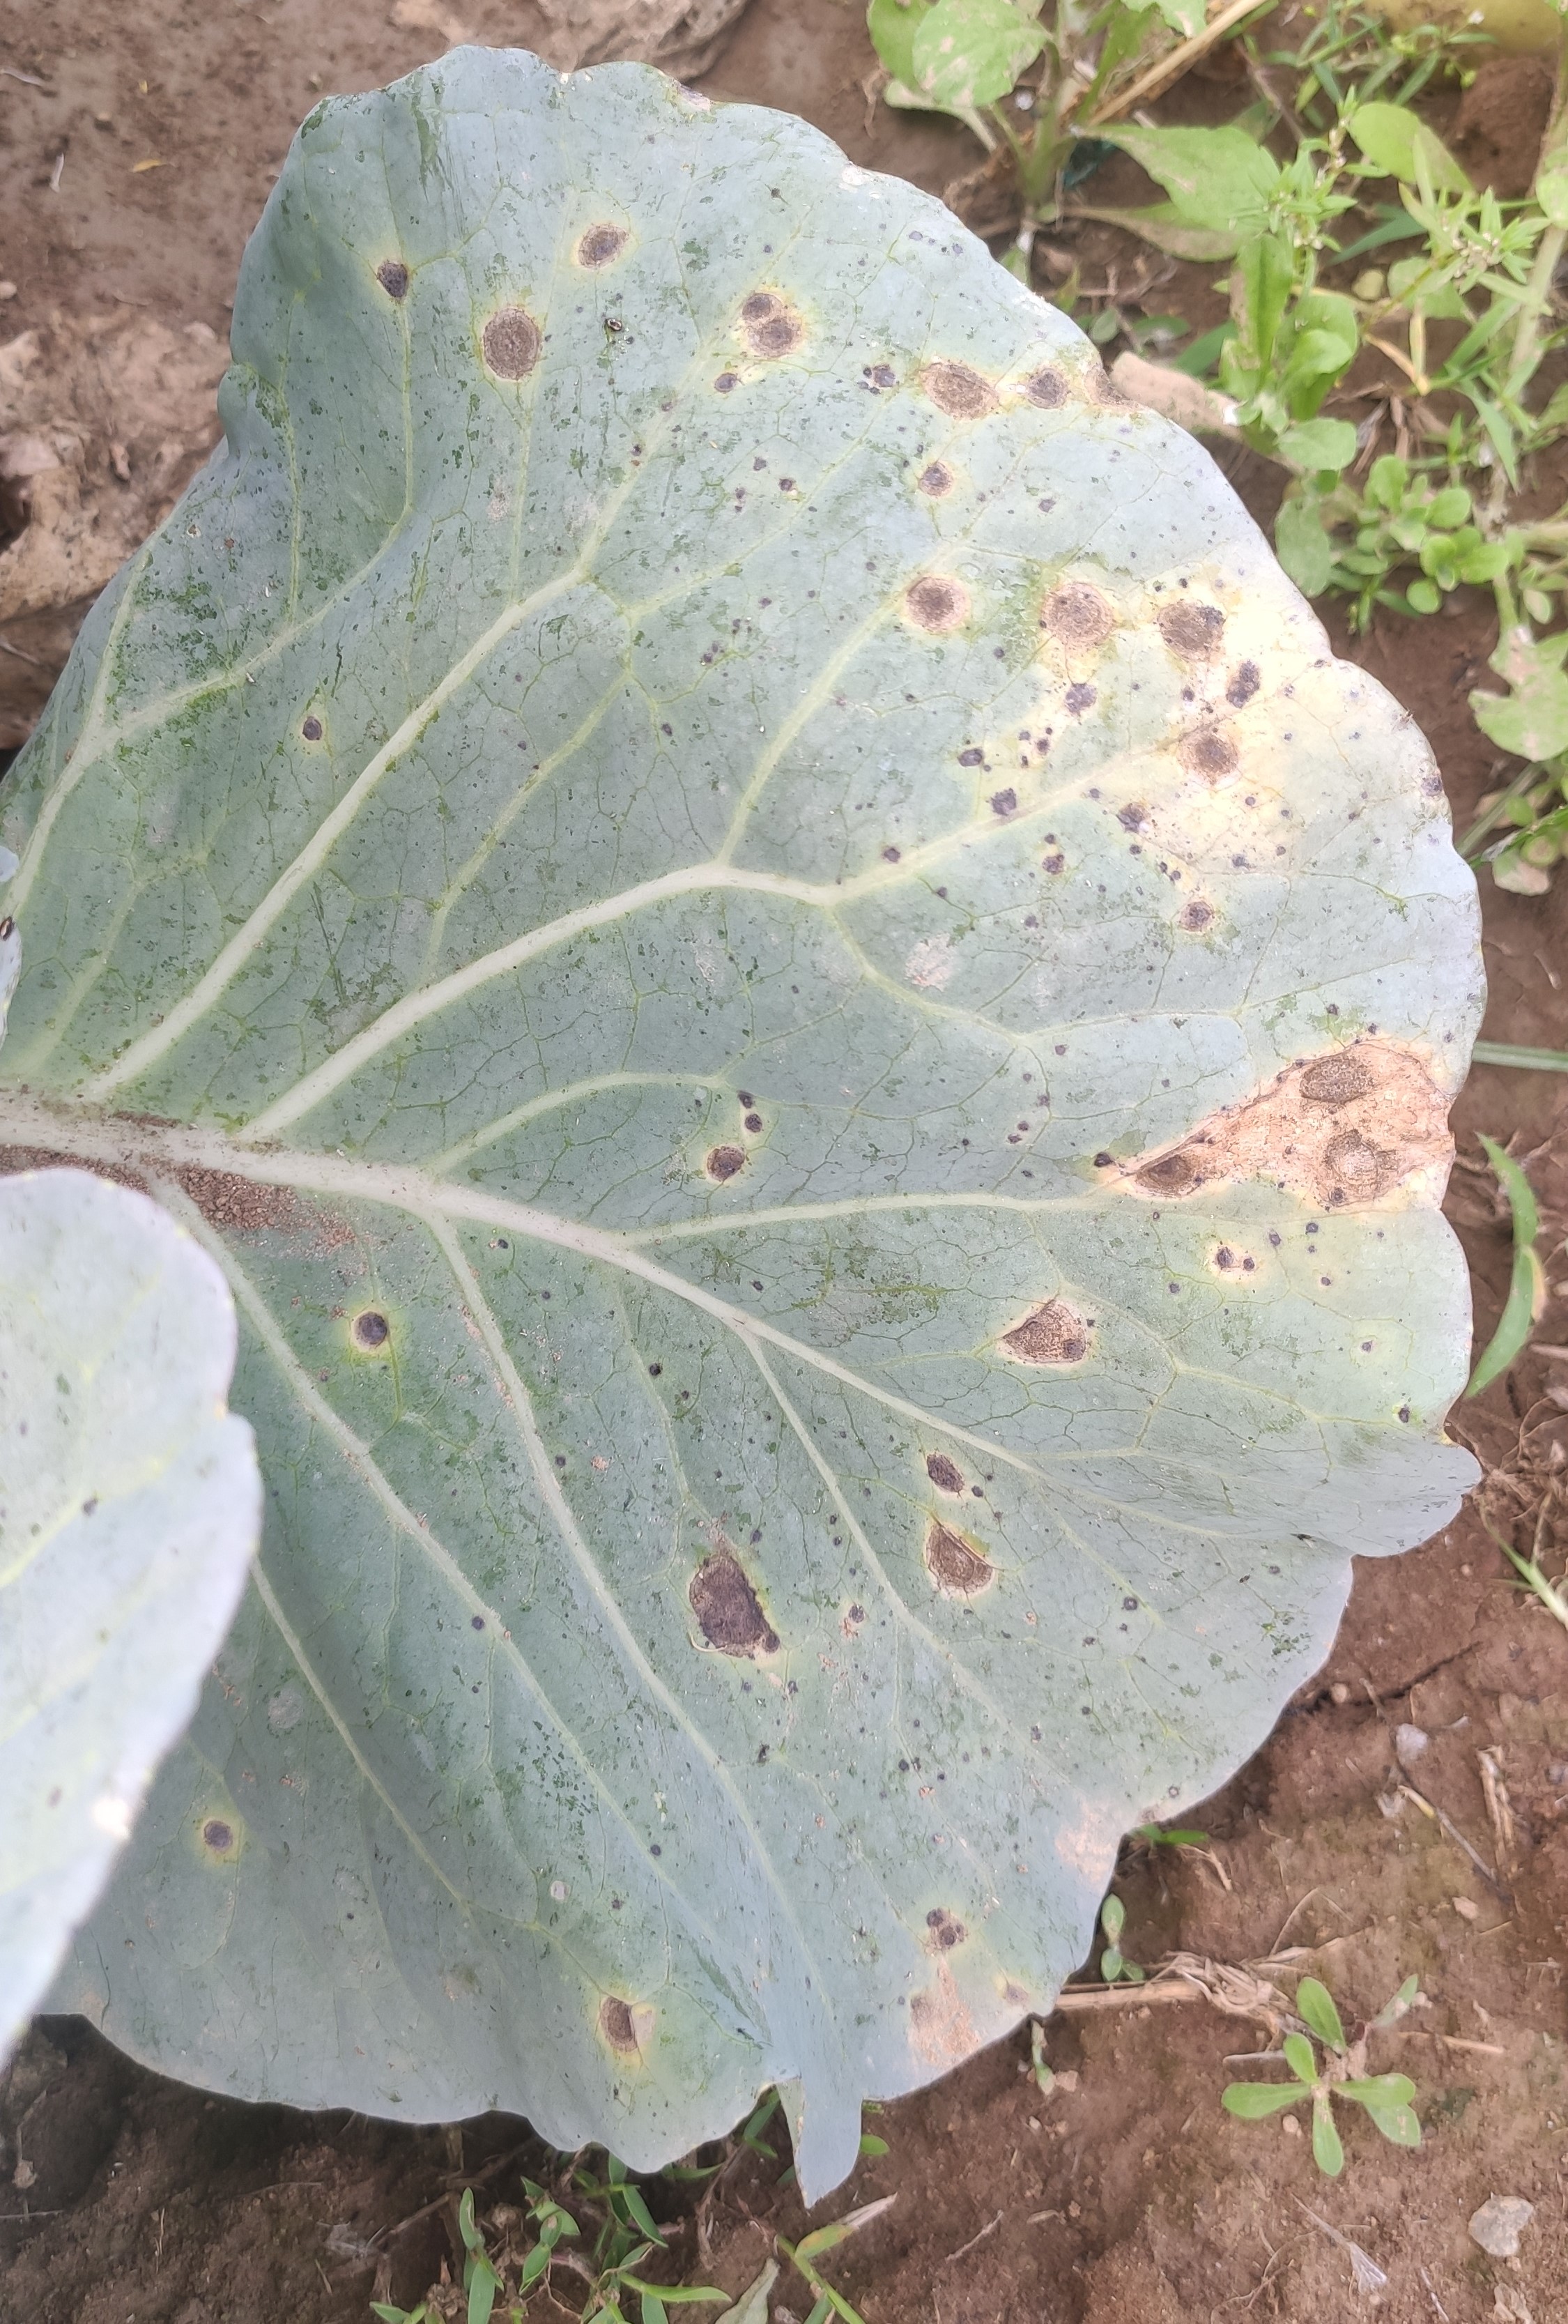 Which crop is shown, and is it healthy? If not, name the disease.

cabbage, alternaria
